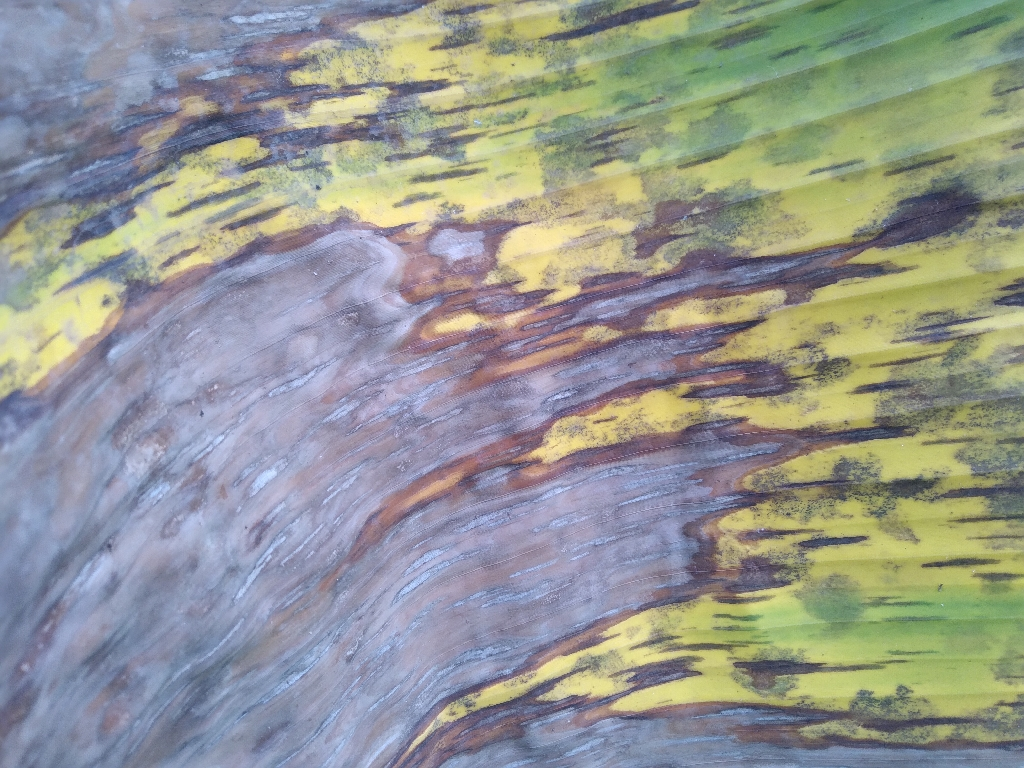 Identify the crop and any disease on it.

banana, black sigatoka
